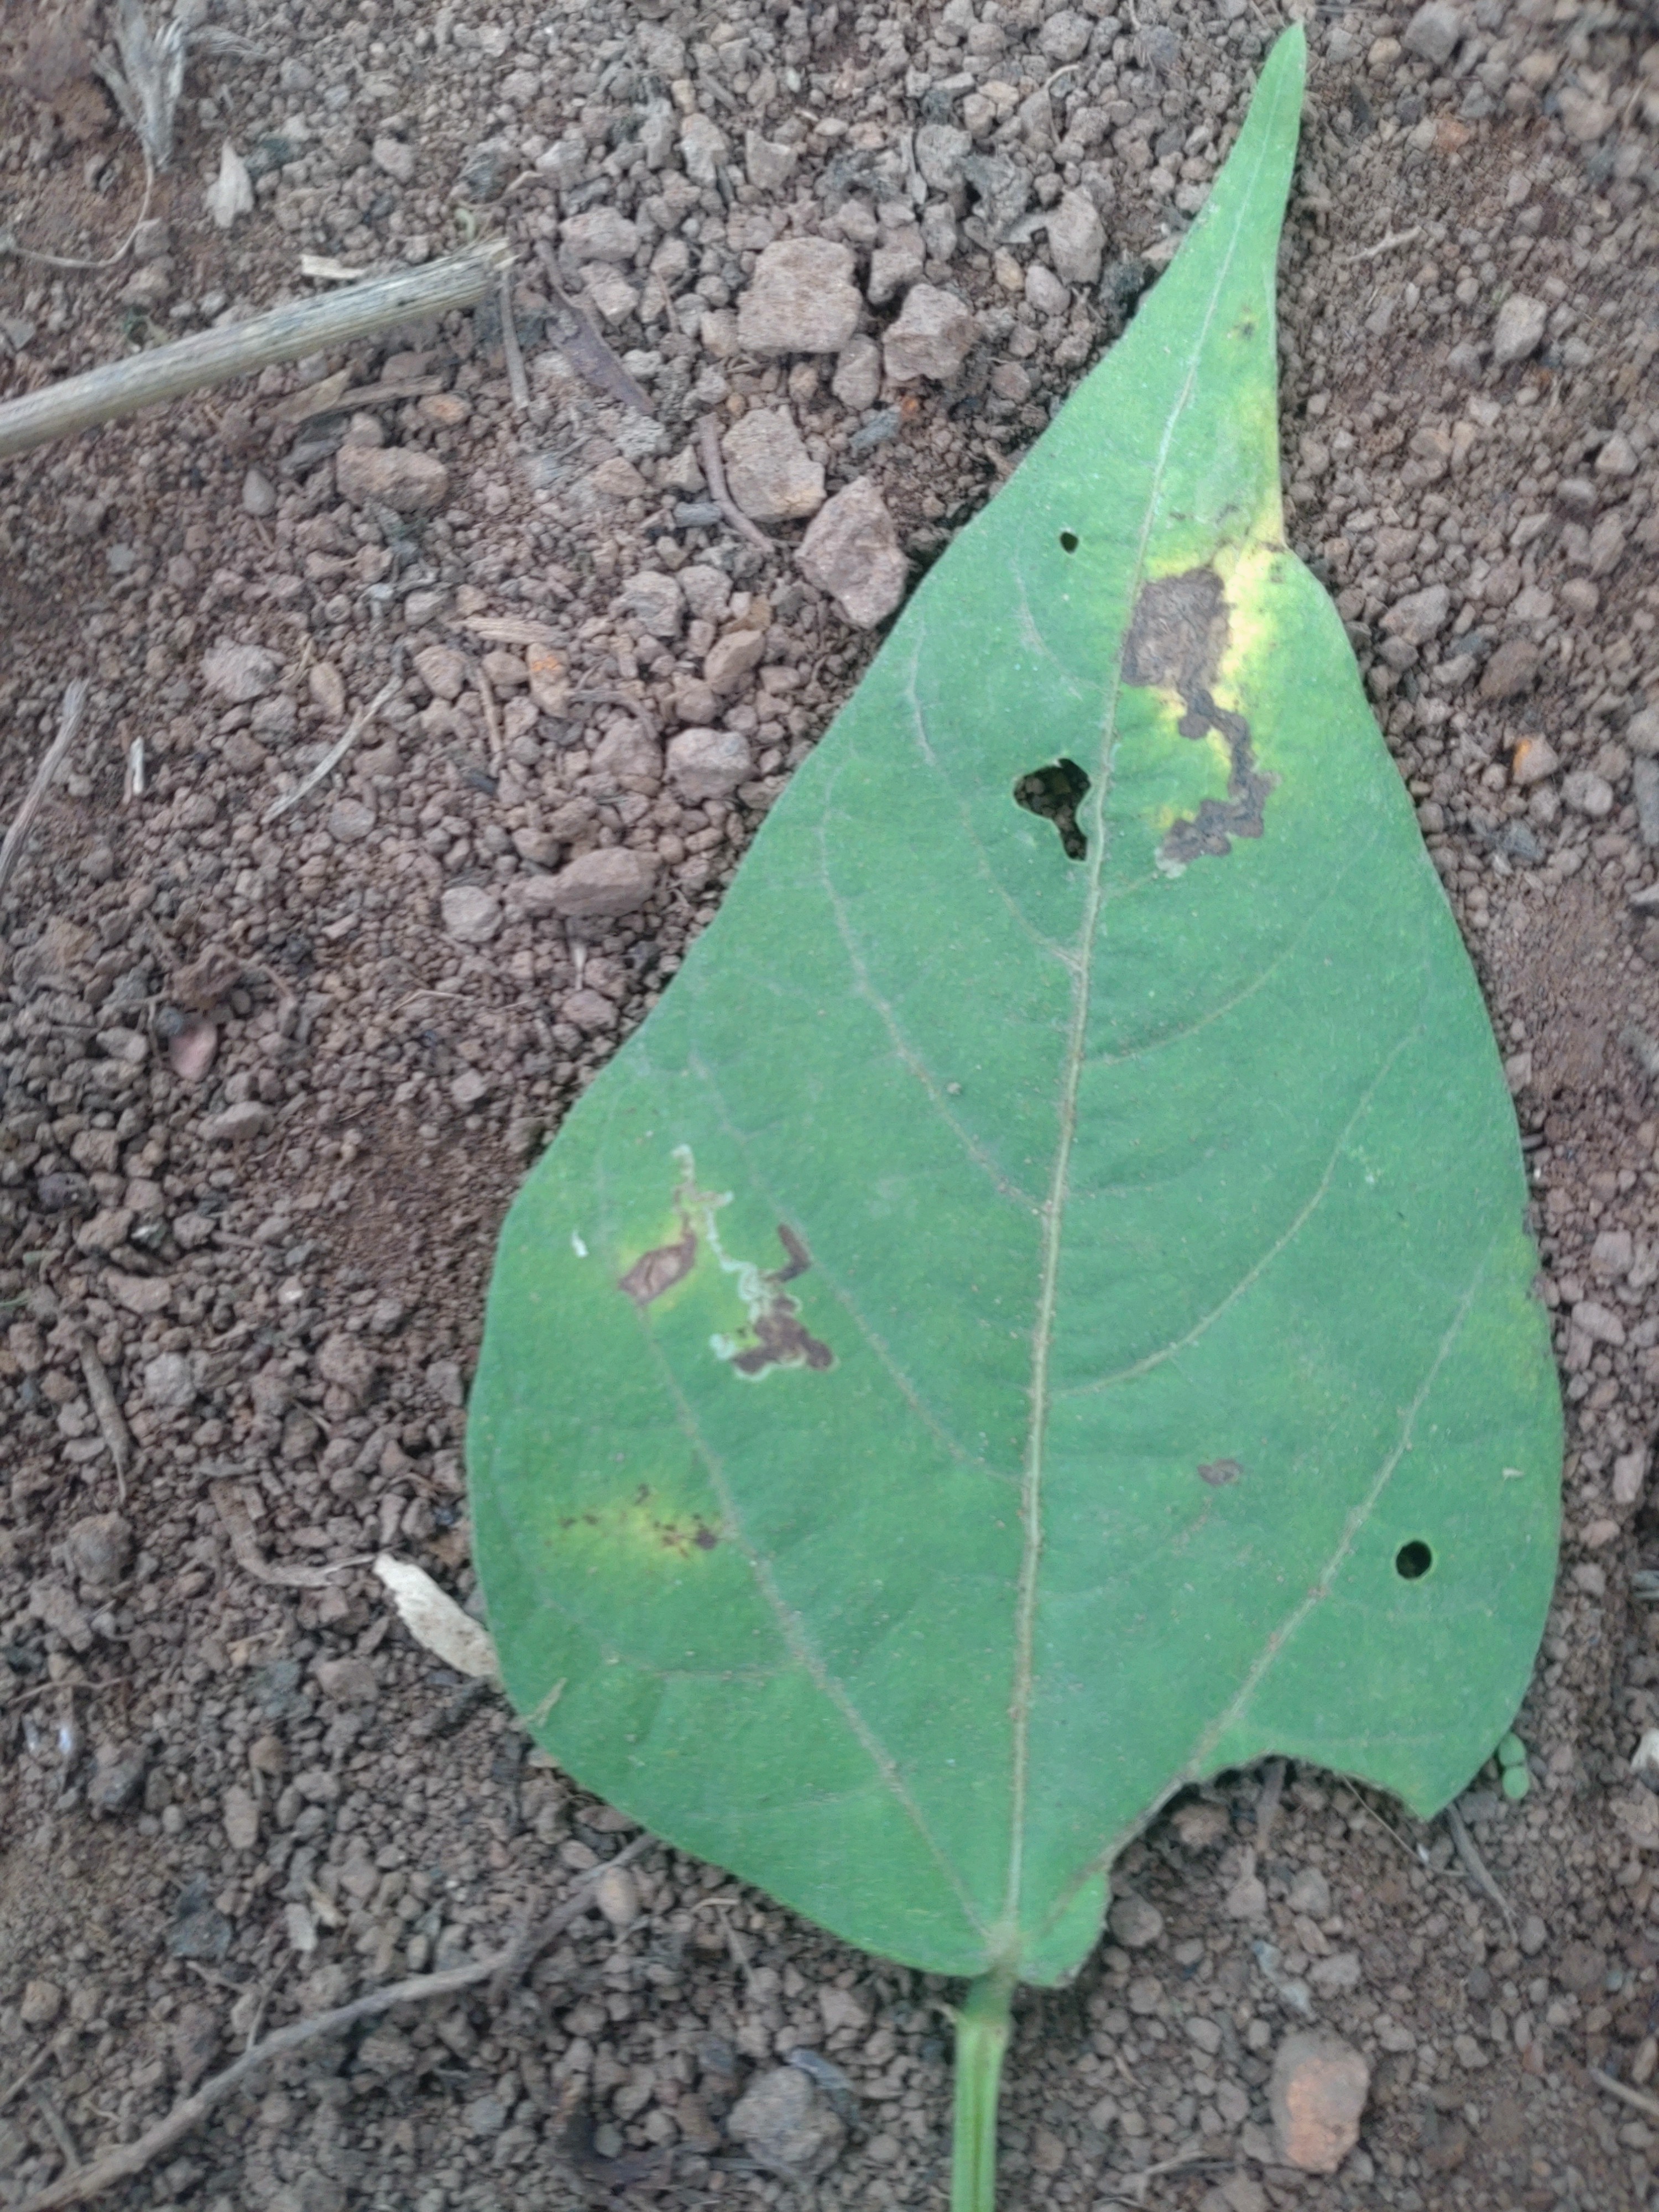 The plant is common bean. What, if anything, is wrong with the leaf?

rust
